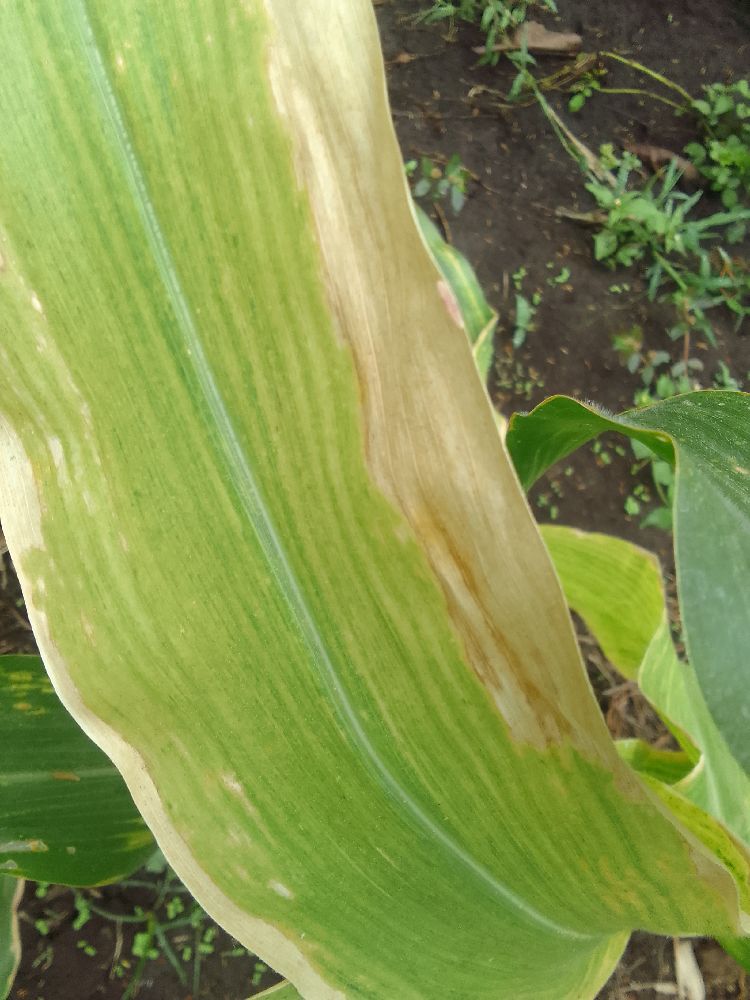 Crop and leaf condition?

maize, maize lethal necrosis
